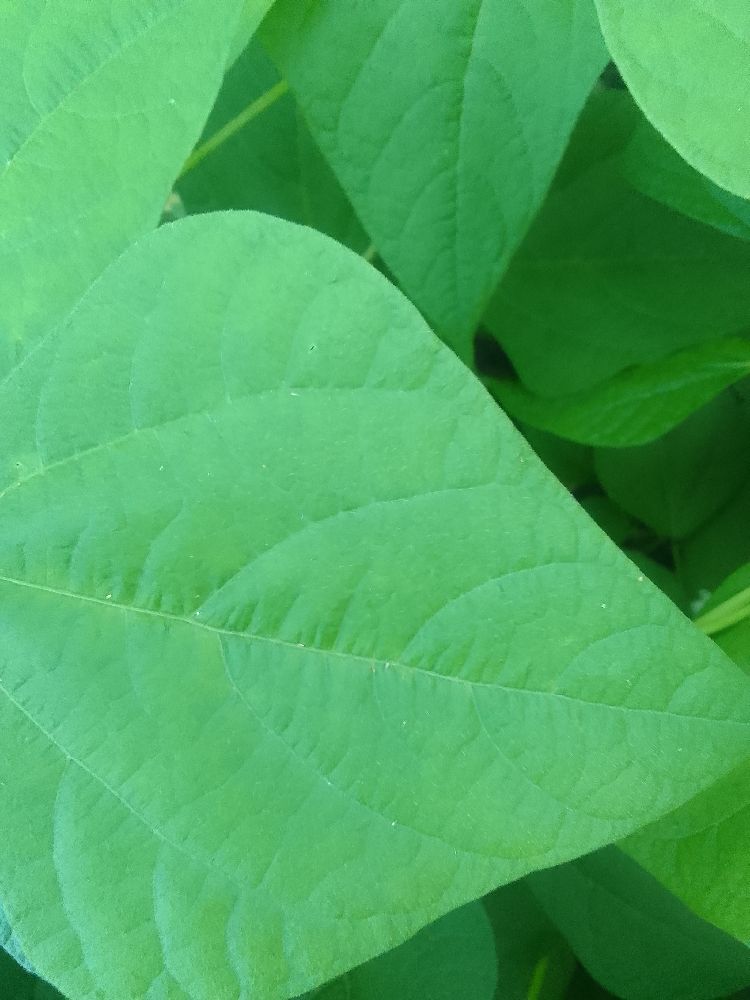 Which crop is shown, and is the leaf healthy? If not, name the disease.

common bean, healthy
